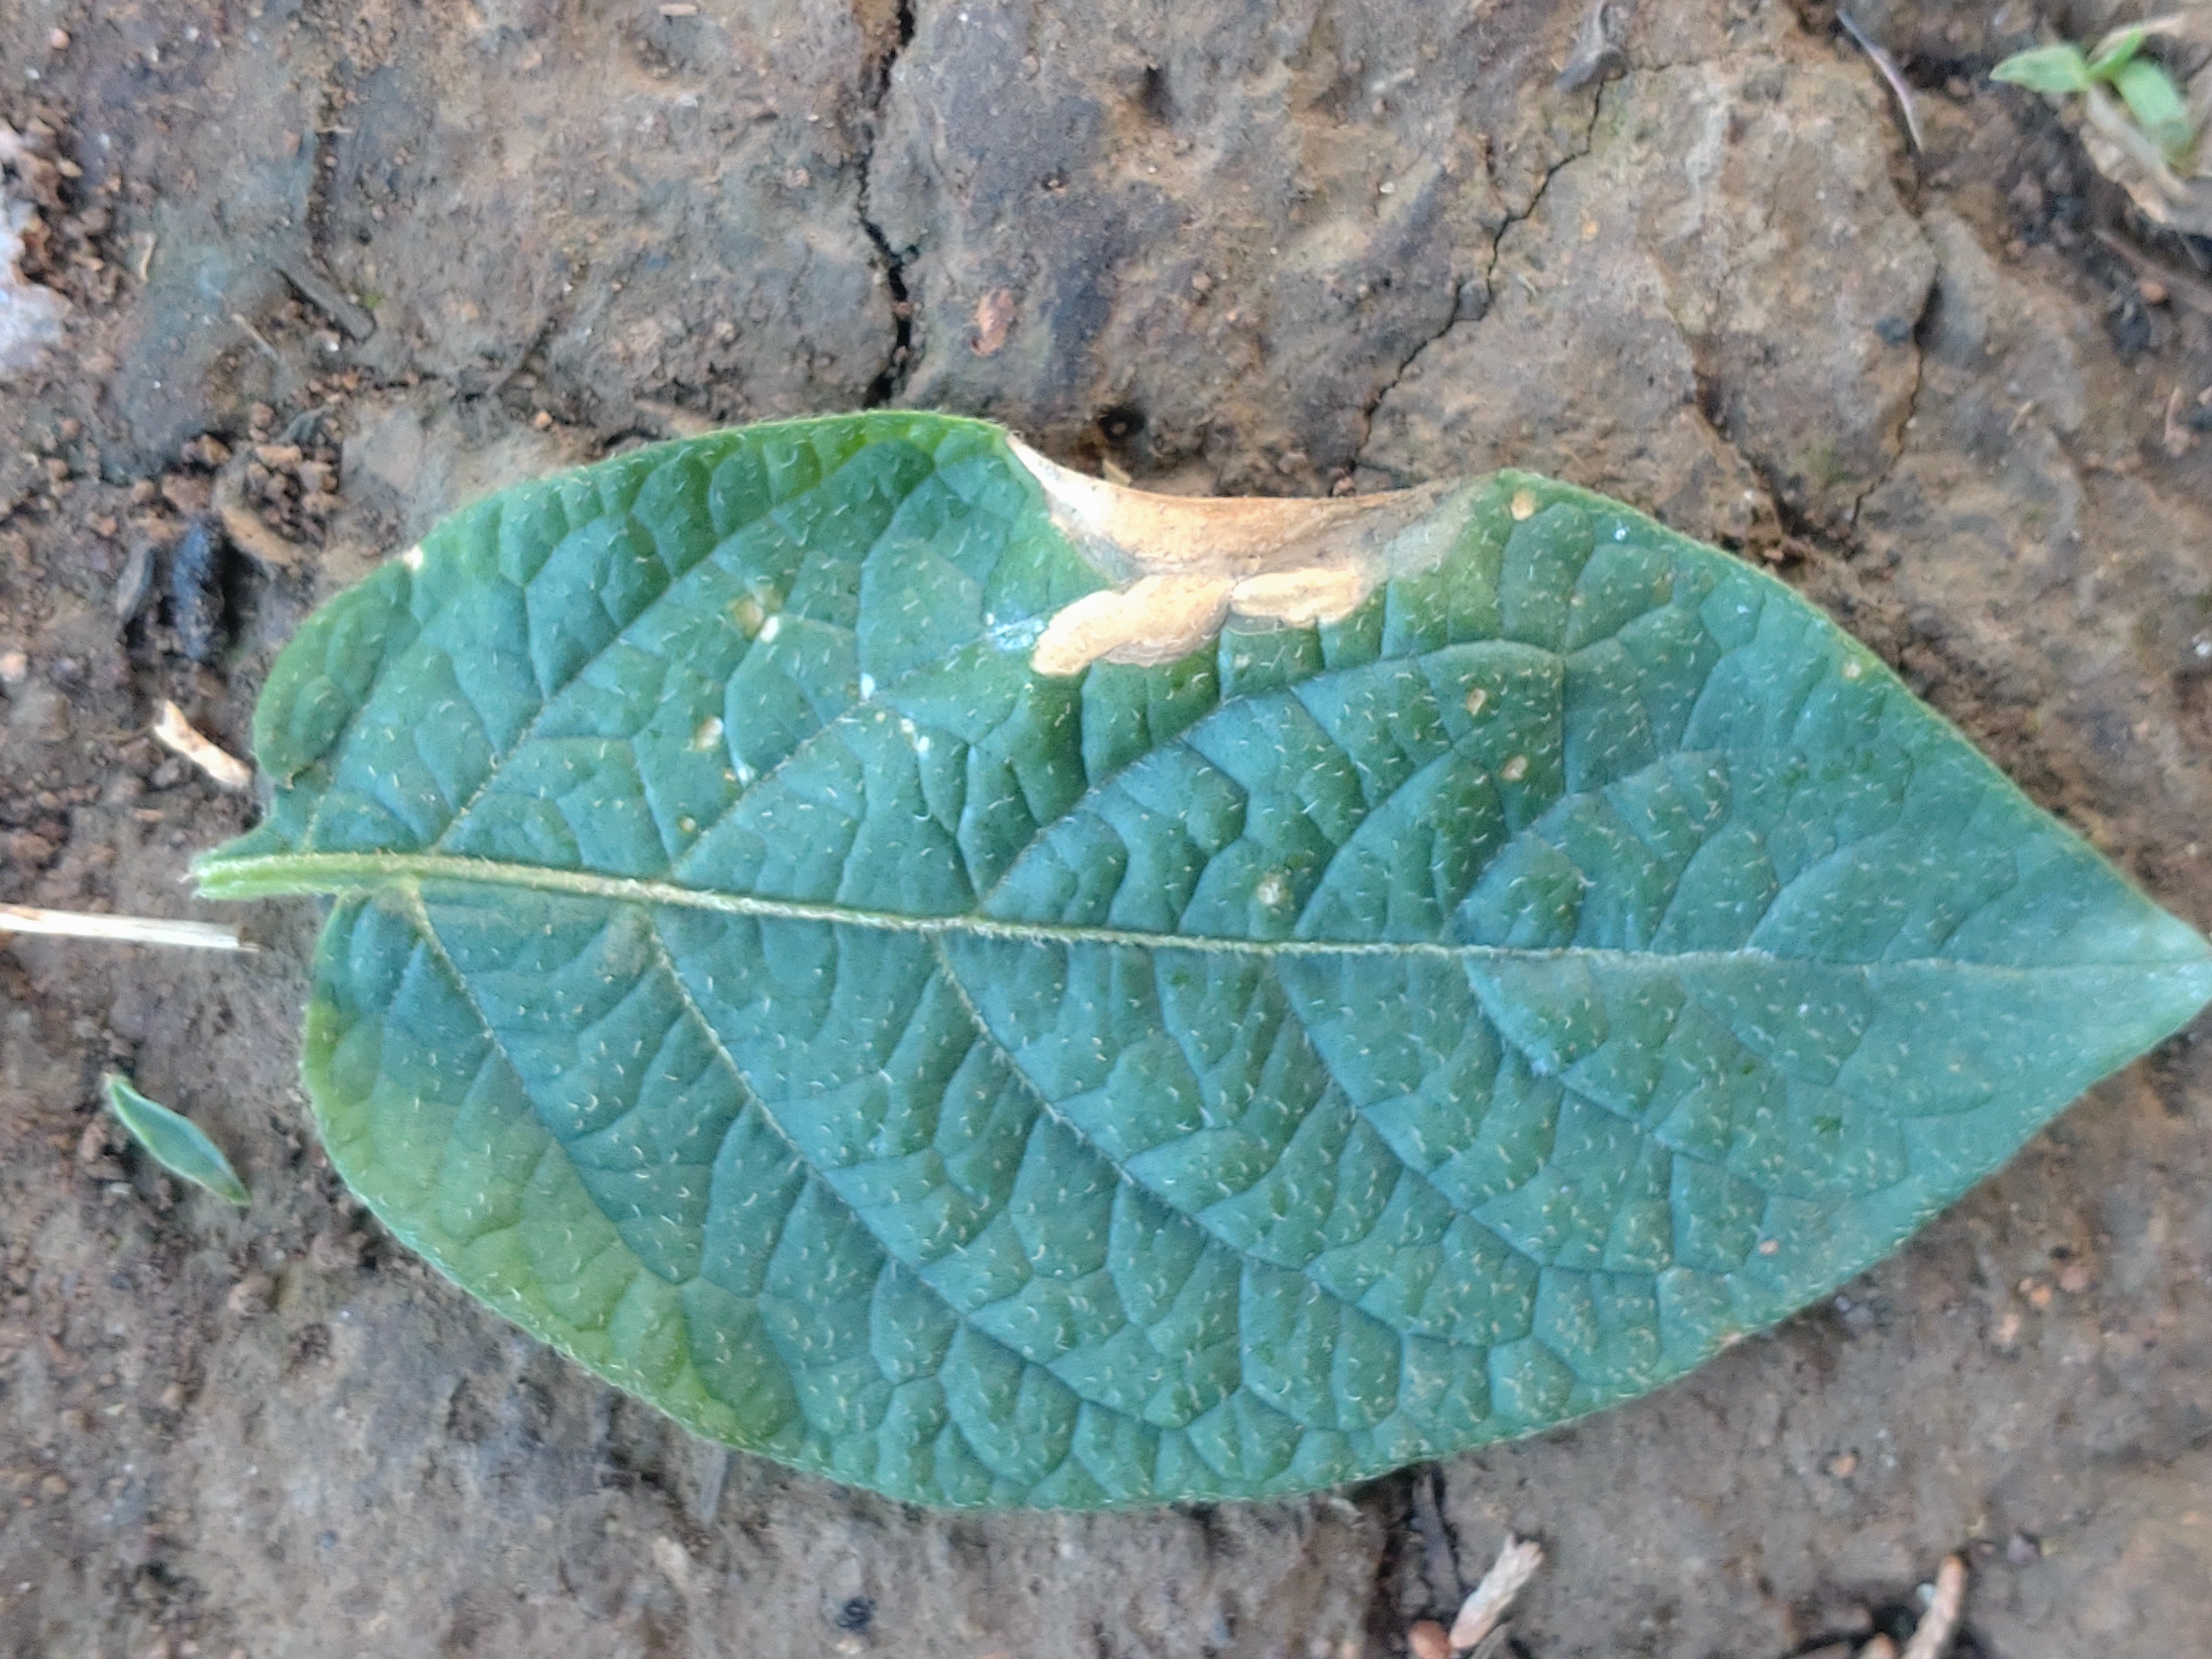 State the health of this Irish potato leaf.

early blight
